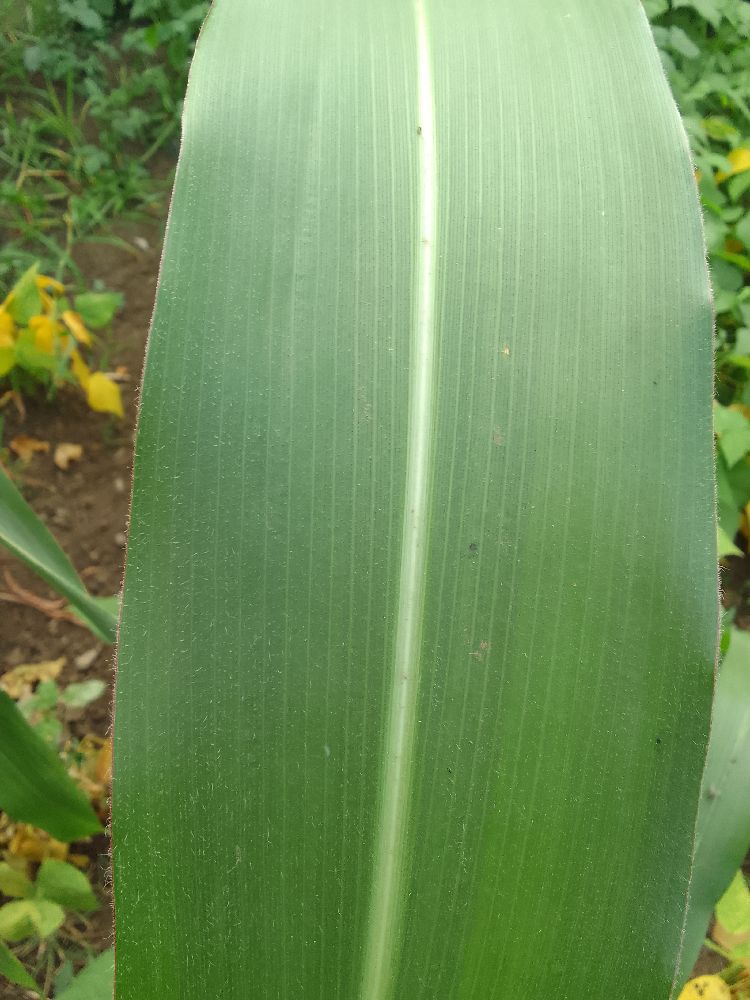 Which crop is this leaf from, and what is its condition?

maize, healthy
